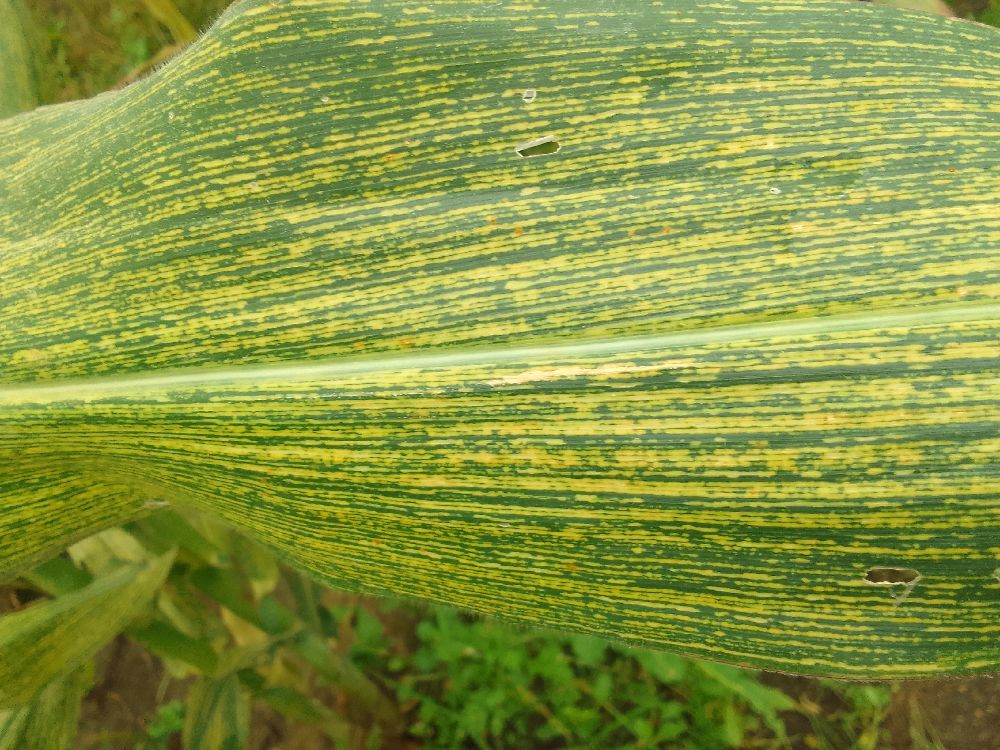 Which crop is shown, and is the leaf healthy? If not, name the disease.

maize, maize streak virus
